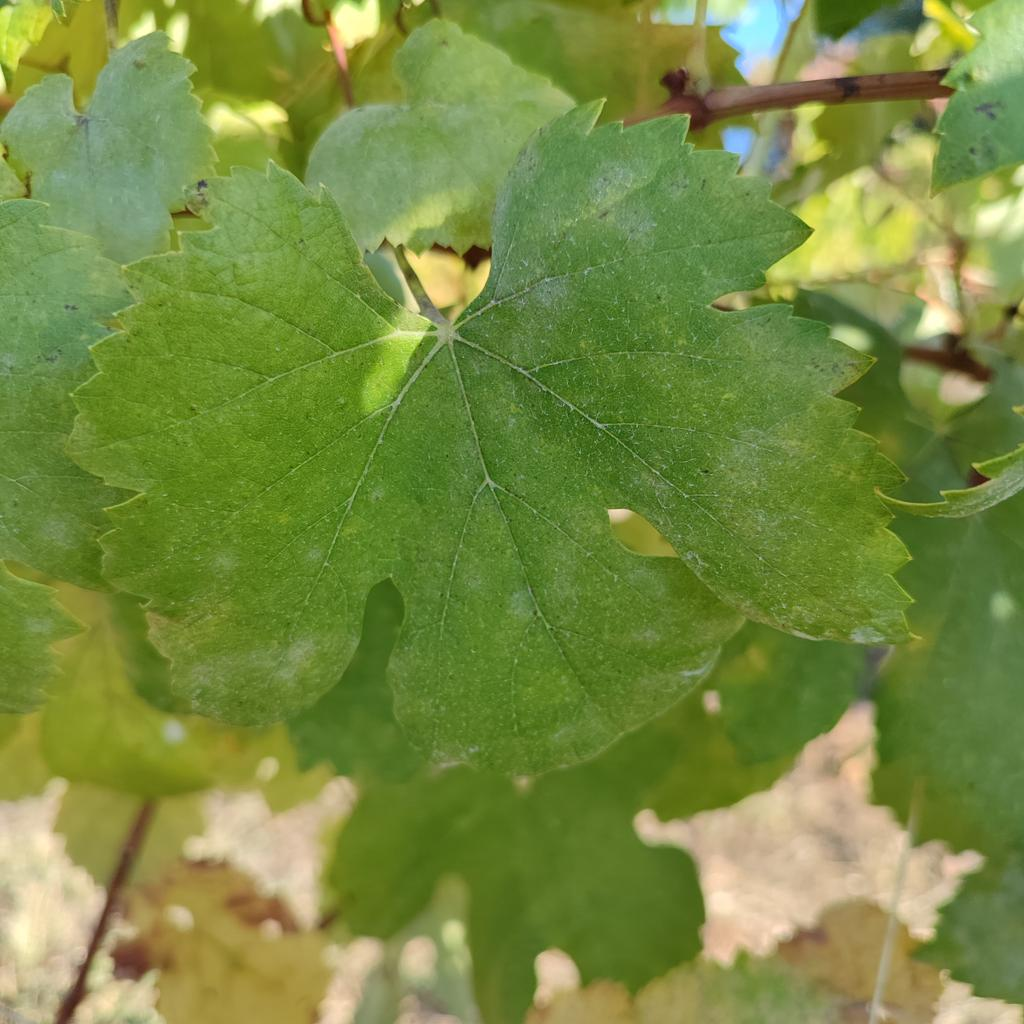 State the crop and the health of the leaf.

grapevine, powdery mildew
